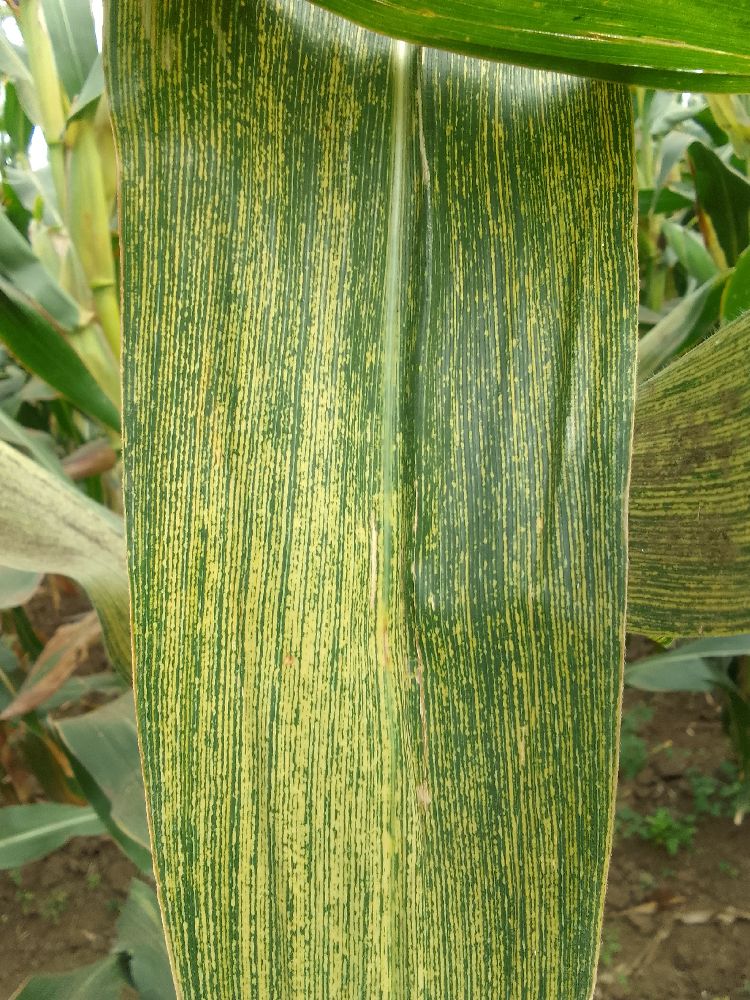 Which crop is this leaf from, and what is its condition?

maize, maize streak virus
